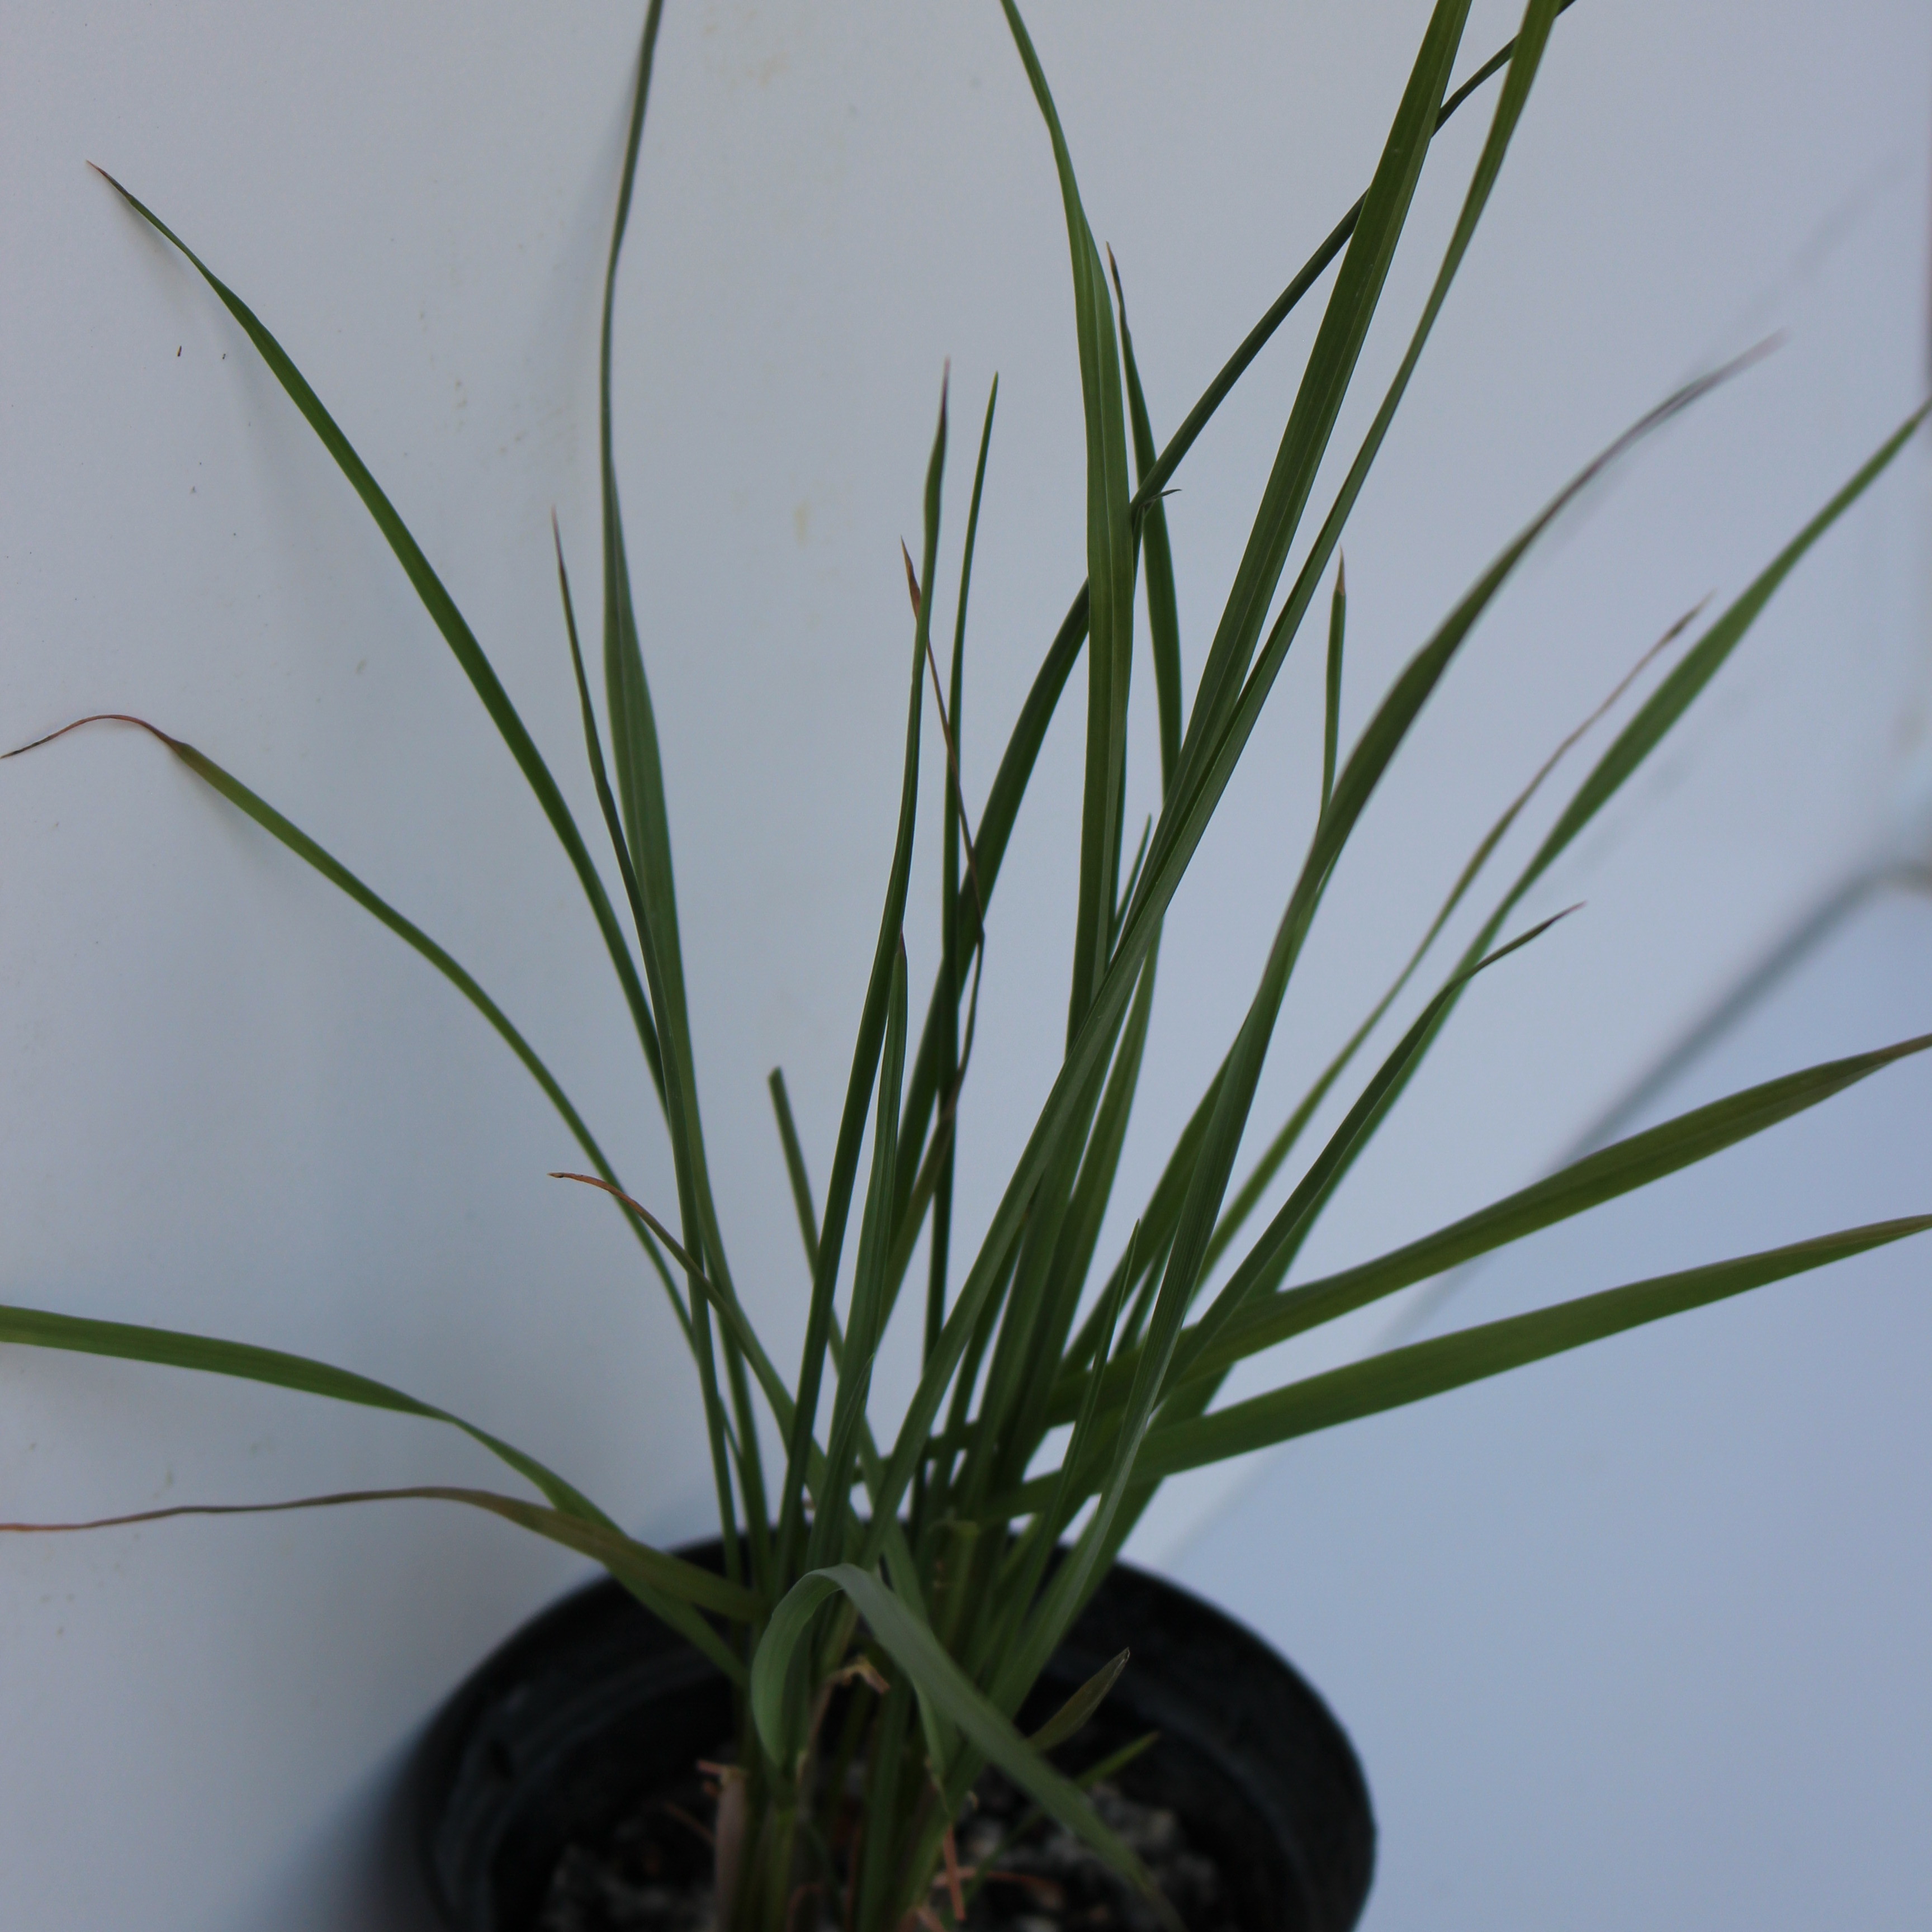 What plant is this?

Lolium multiflorum
